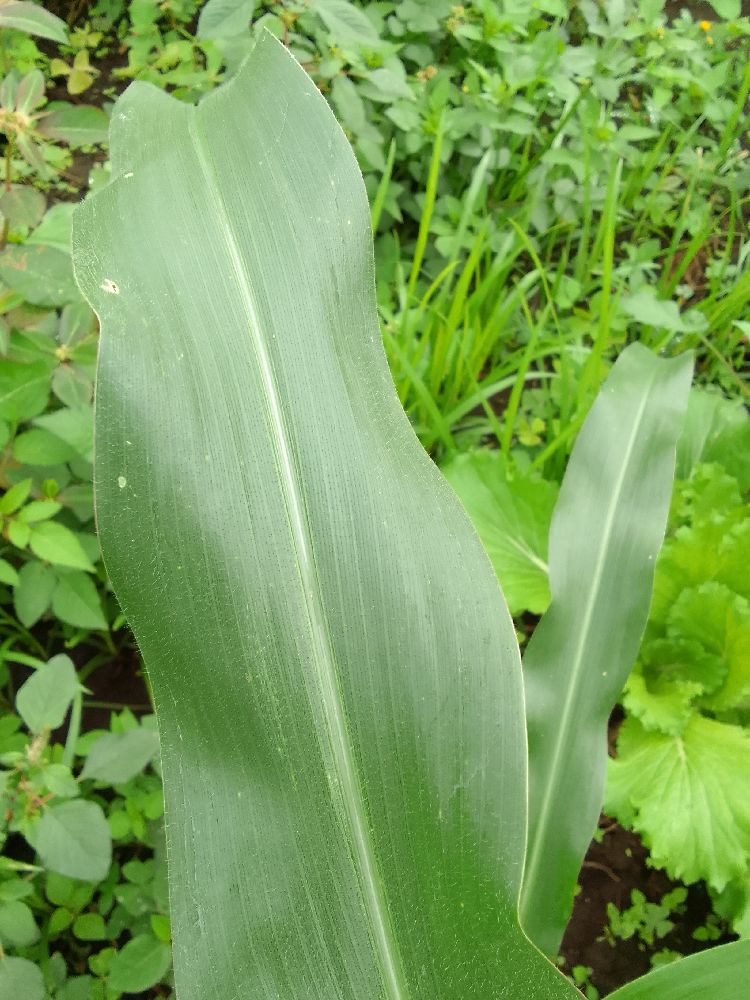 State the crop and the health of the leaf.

maize, healthy
